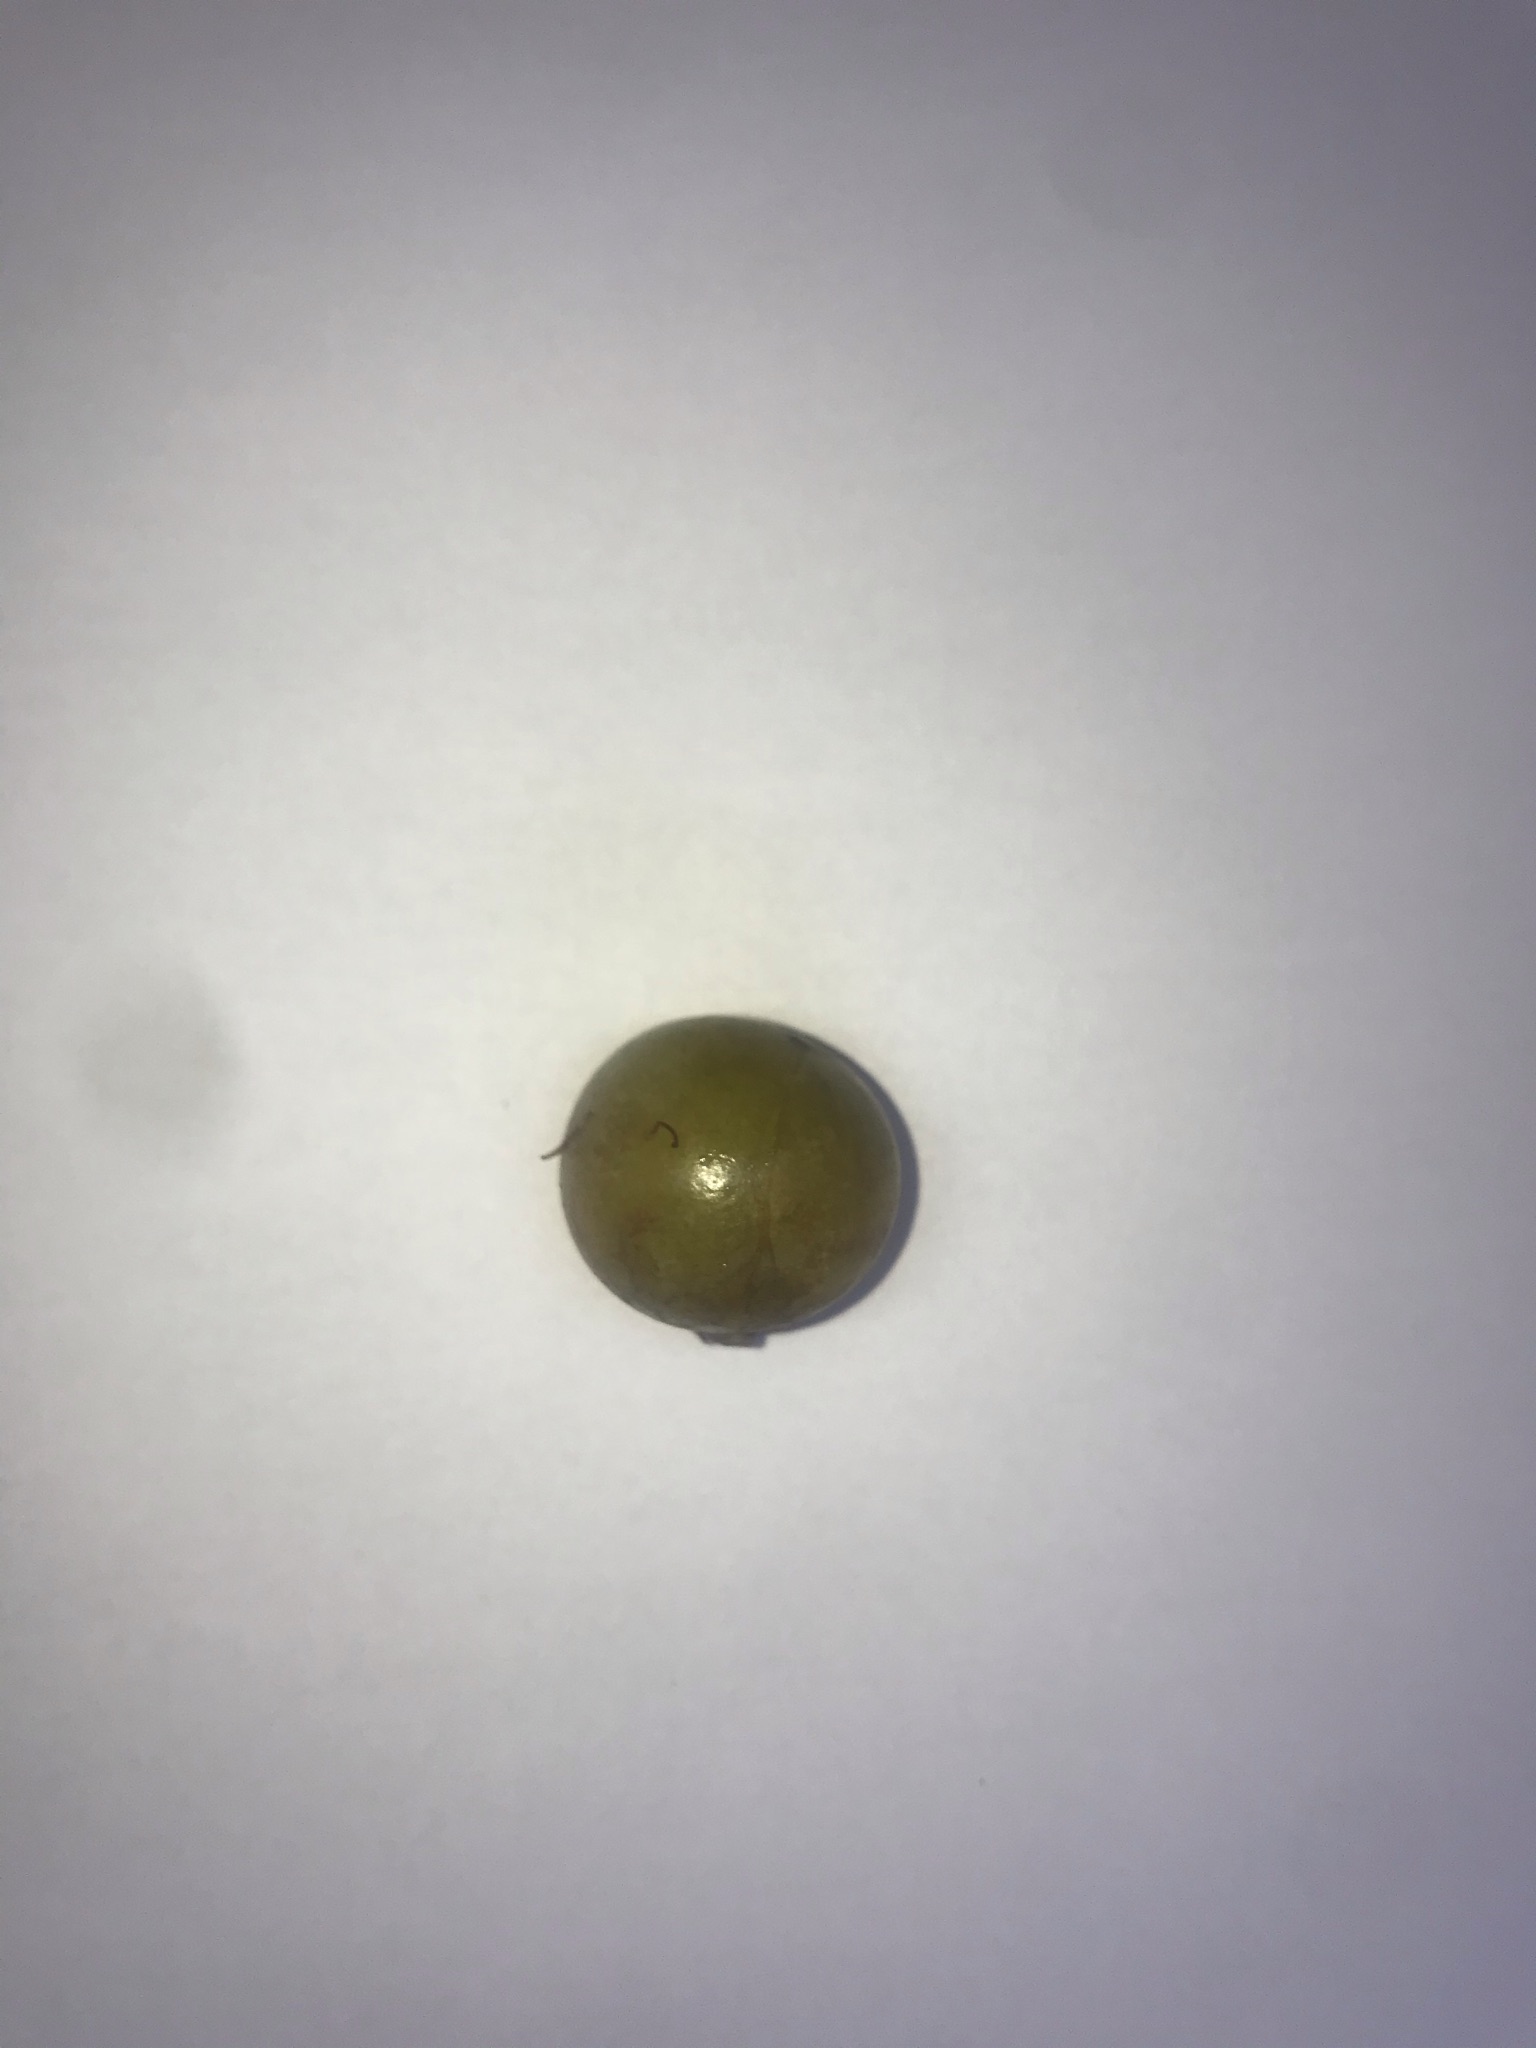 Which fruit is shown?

gabiroba
